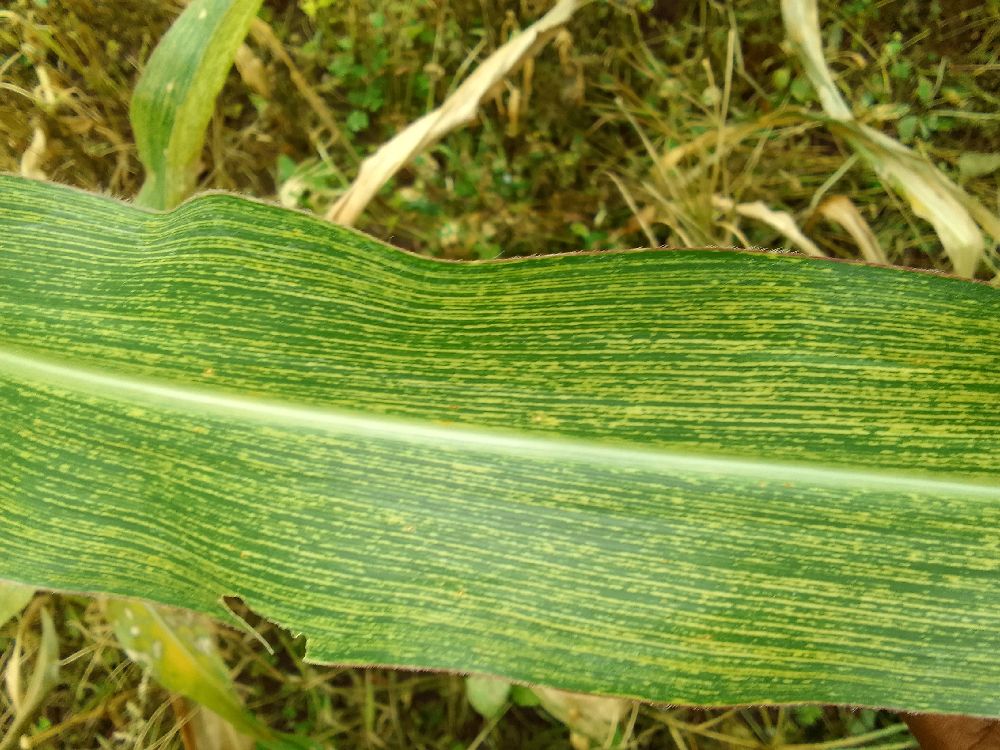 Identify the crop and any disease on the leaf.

maize, maize streak virus
